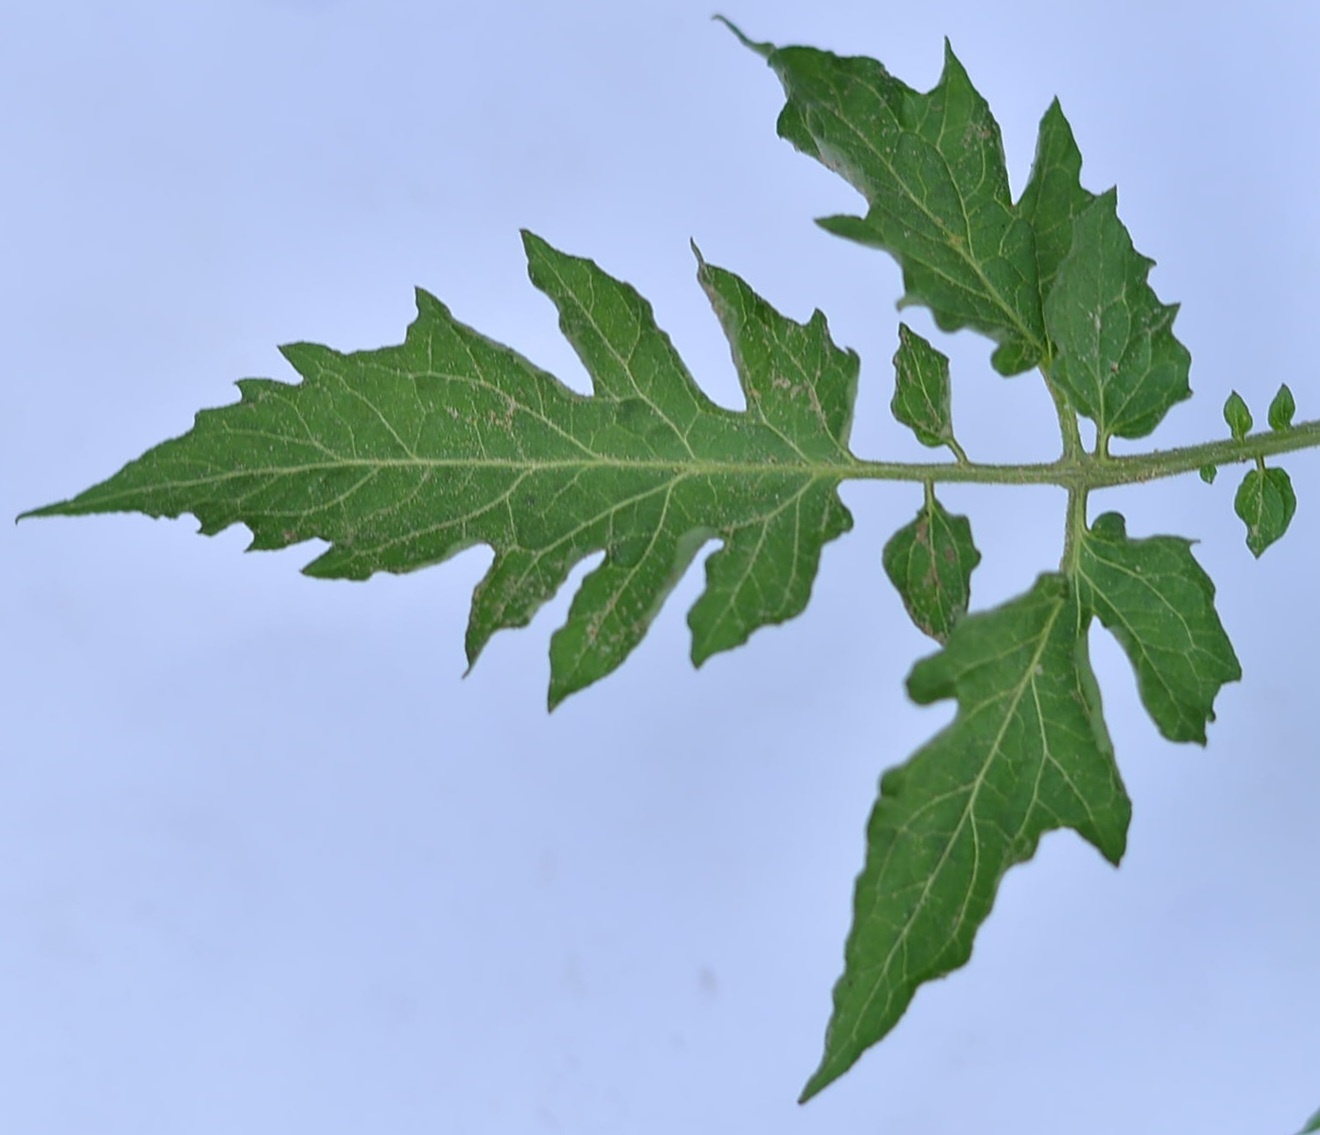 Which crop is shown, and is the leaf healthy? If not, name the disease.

tomato, healthy
